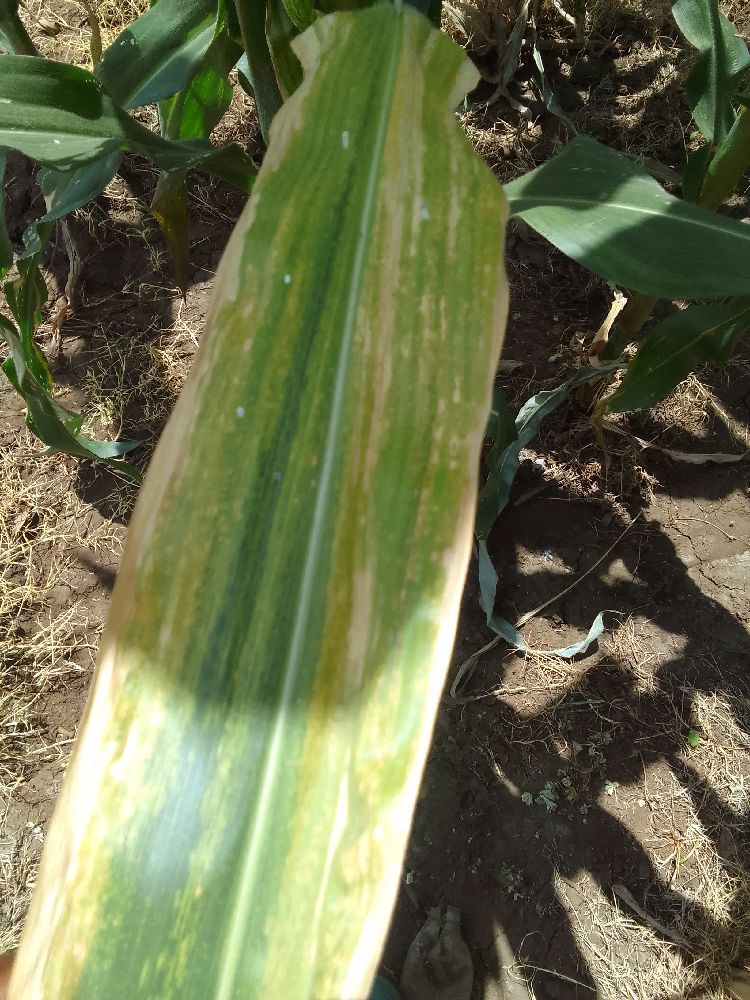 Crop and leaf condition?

maize, maize lethal necrosis
